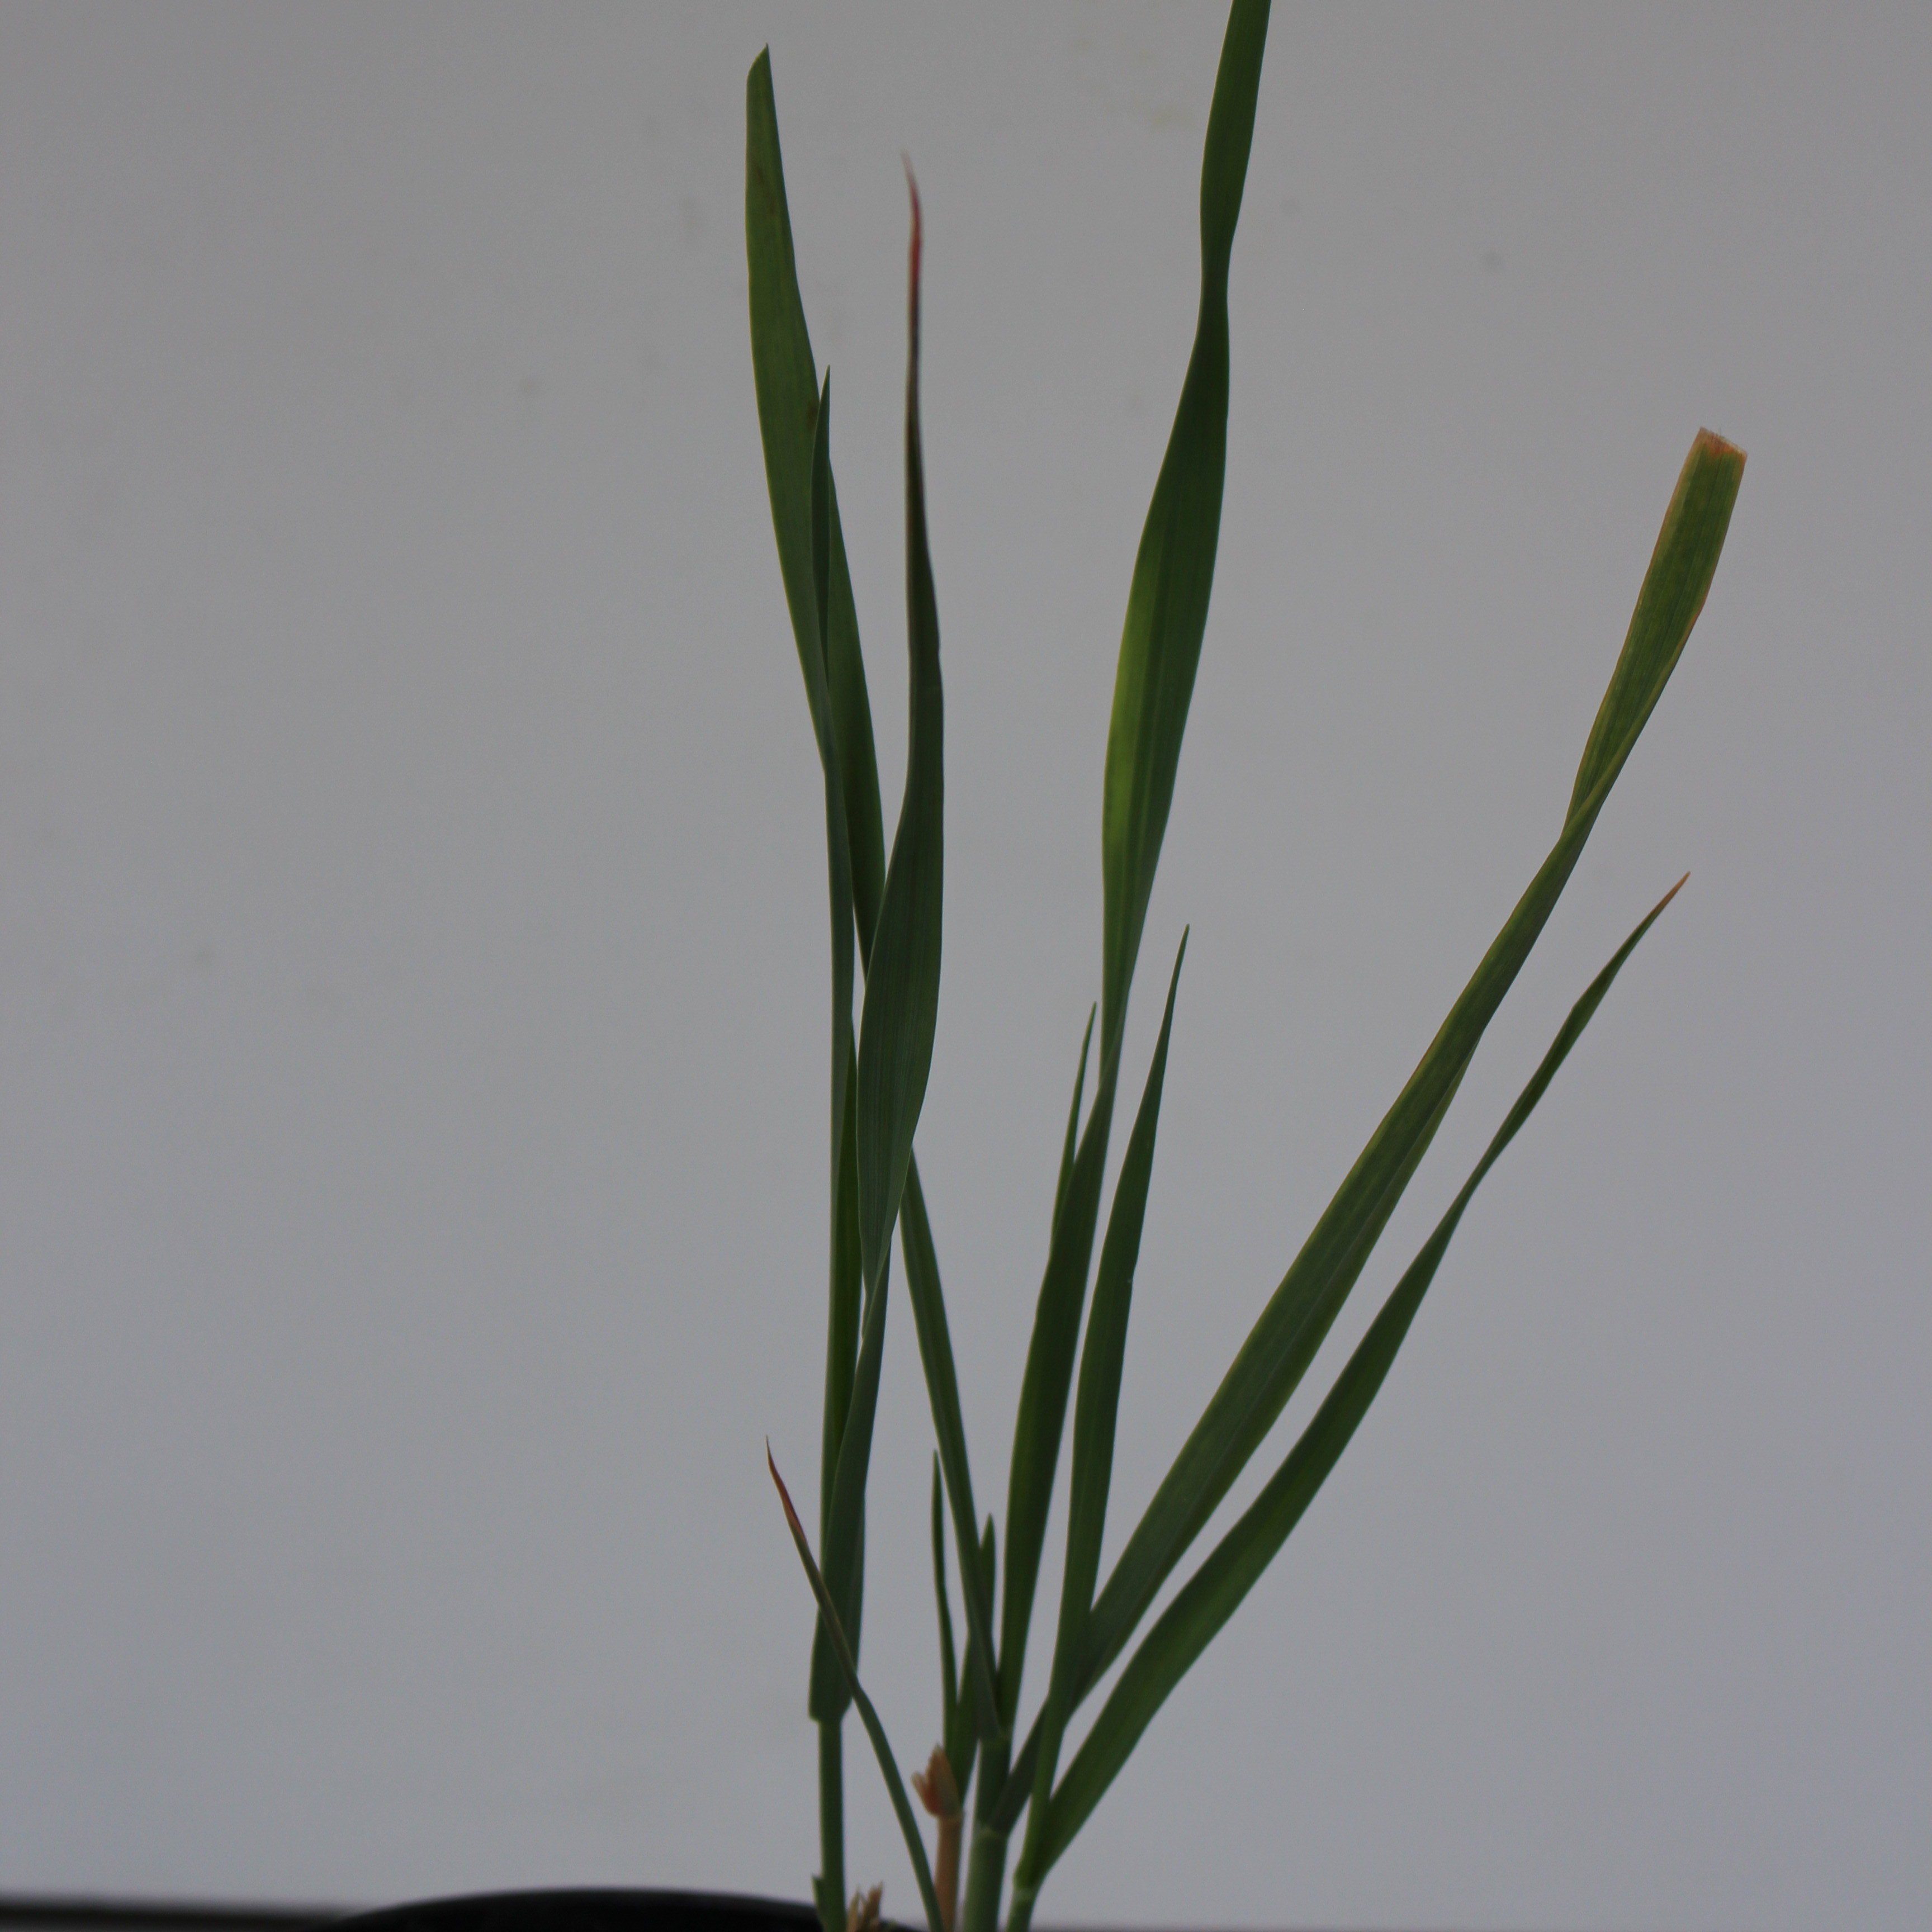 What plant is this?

Avena sterilis
